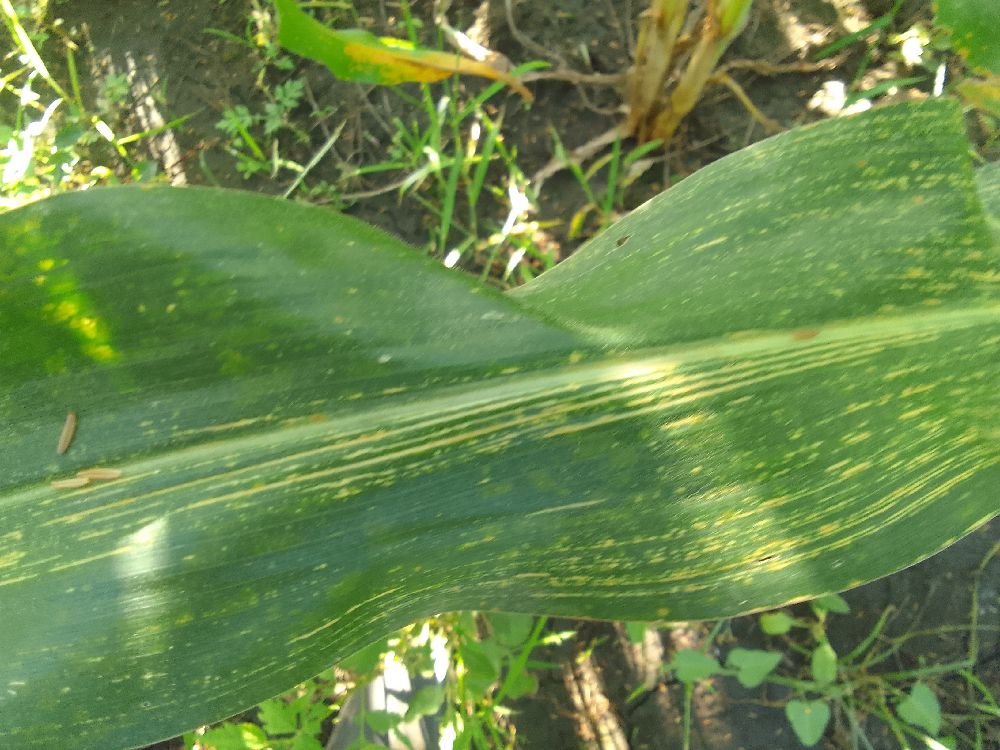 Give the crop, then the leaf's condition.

maize, maize streak virus
